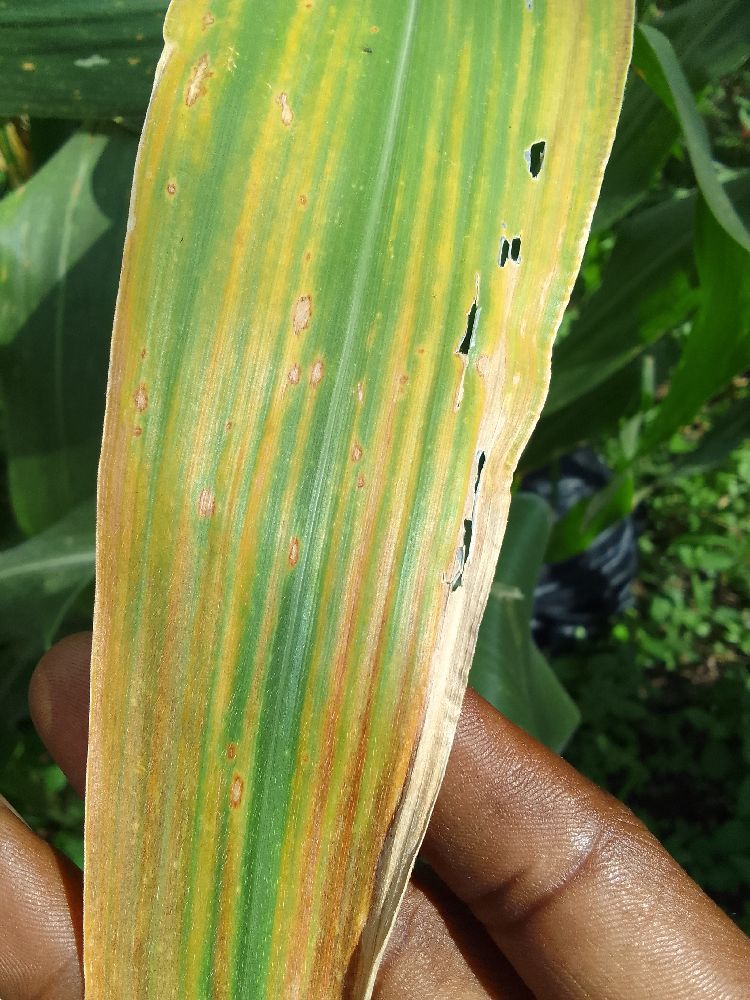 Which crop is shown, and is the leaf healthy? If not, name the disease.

maize, maize lethal necrosis
